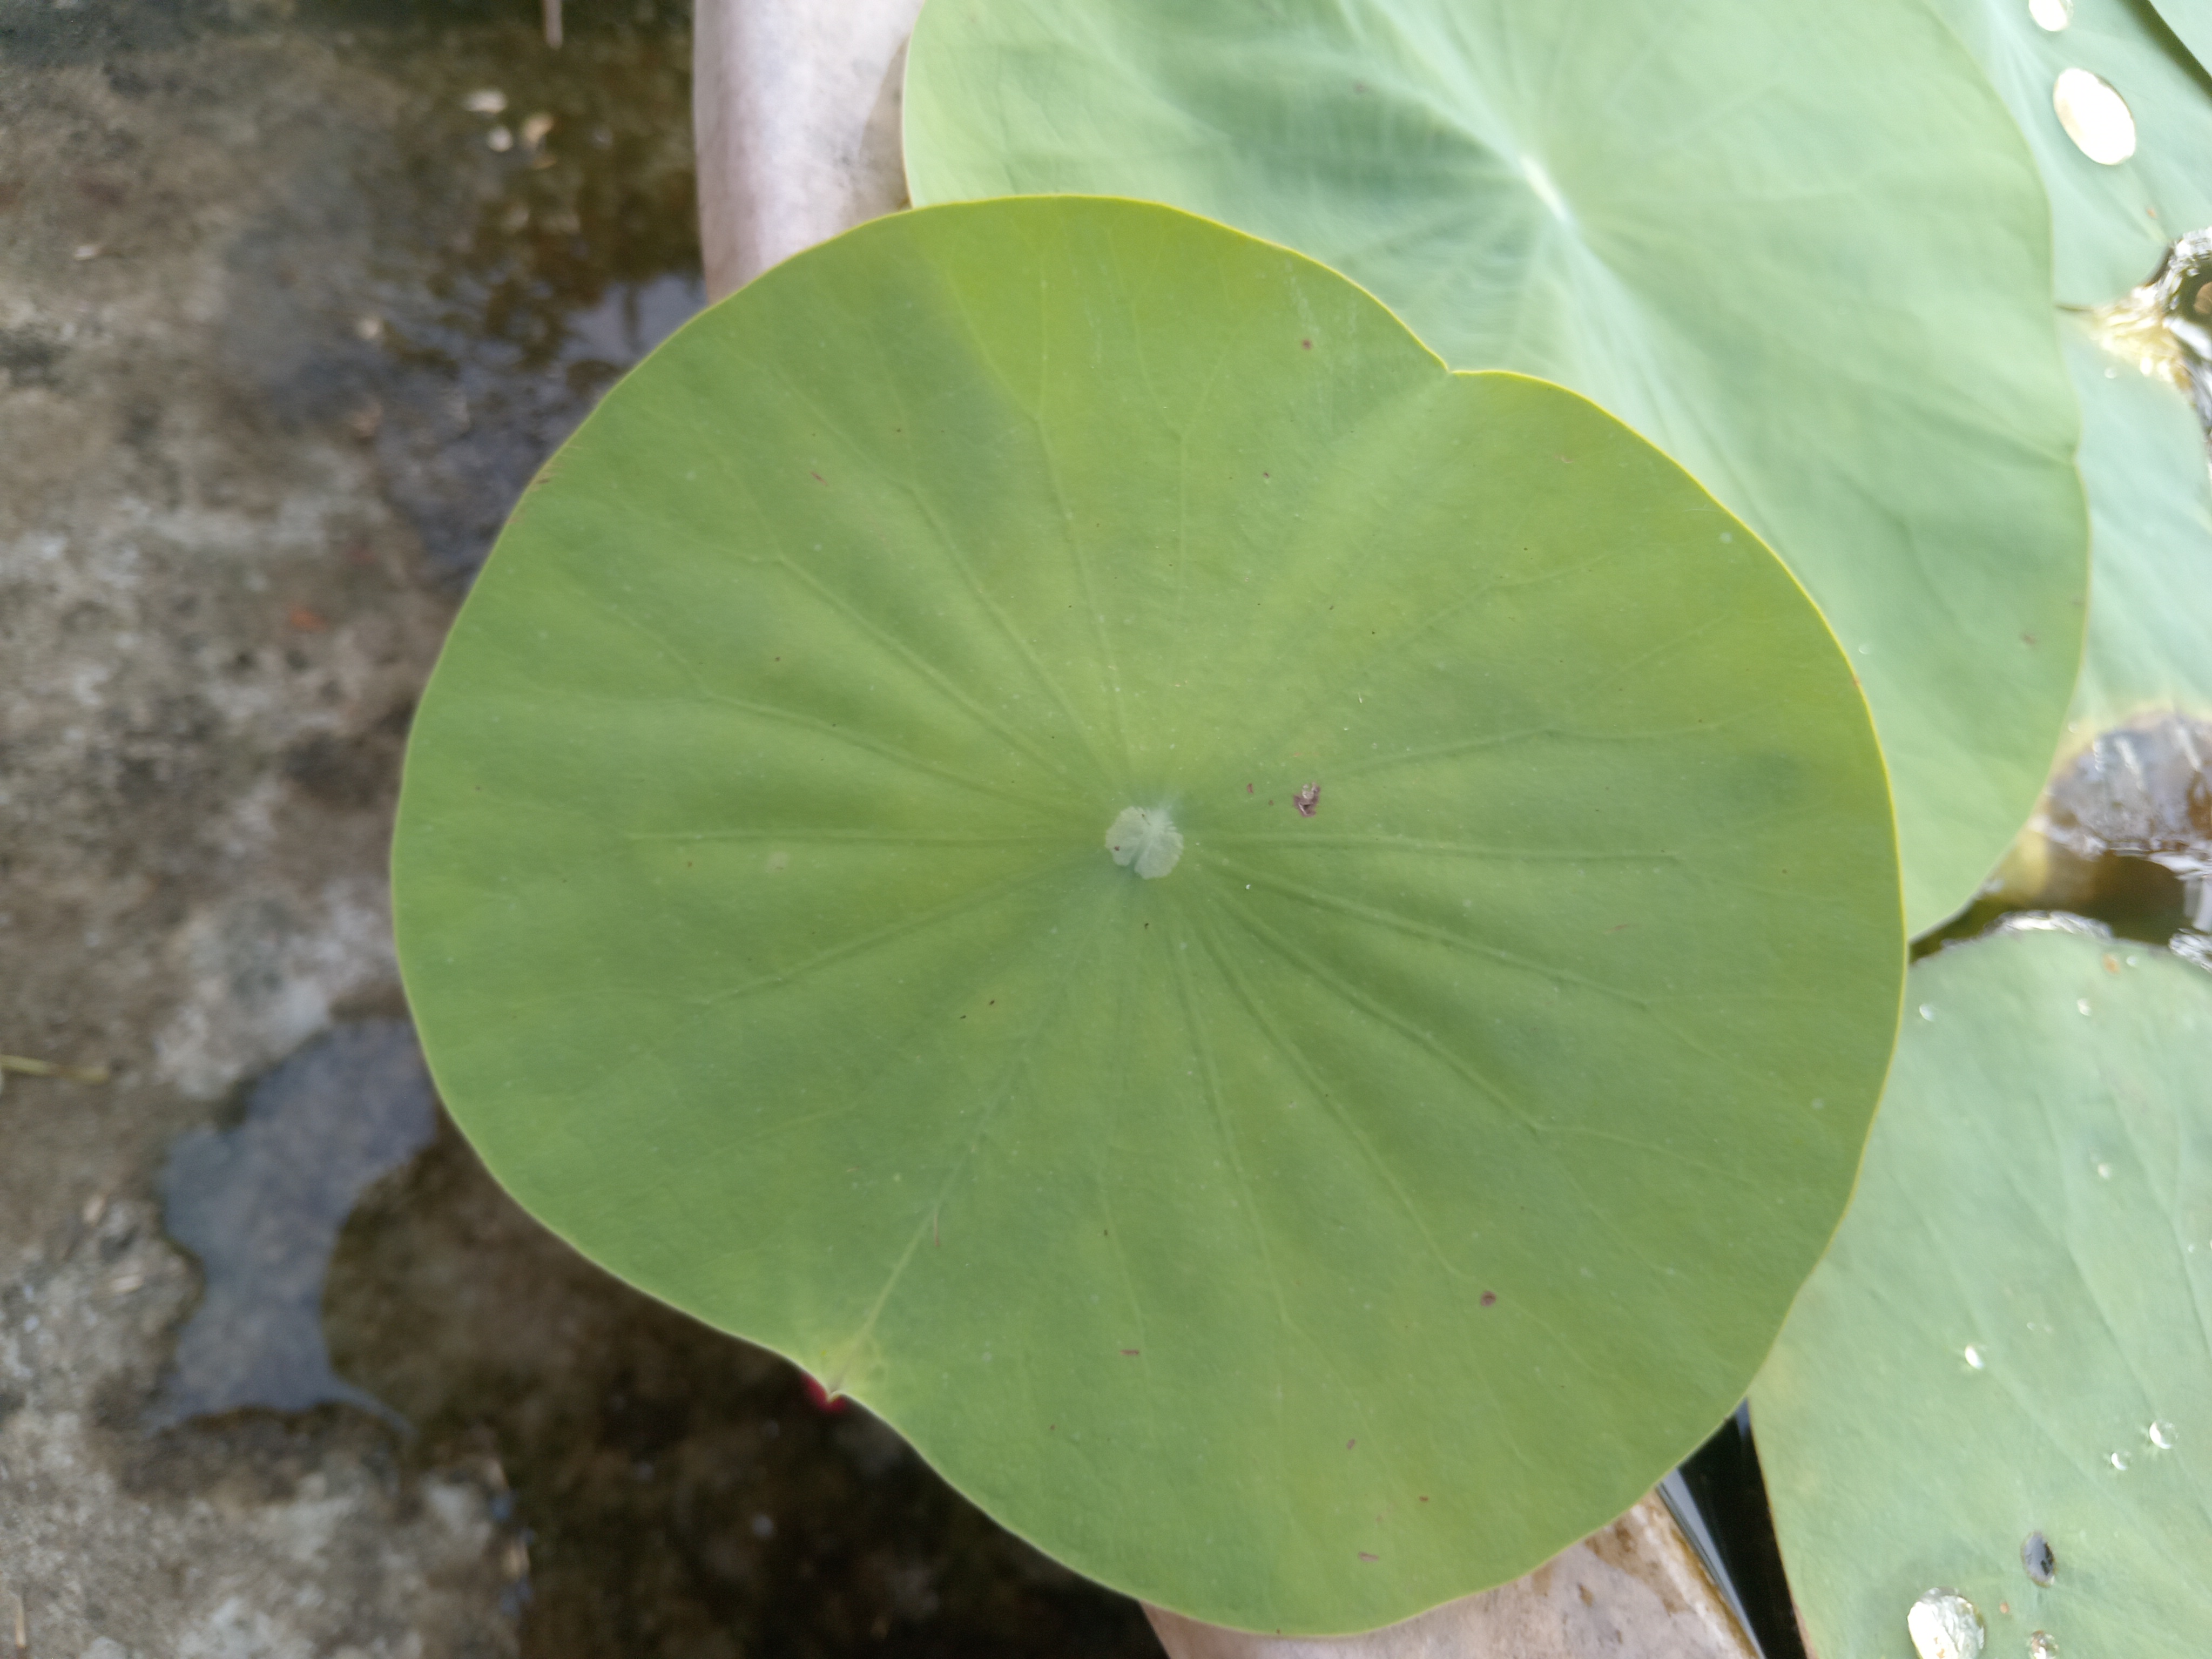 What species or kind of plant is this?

lotus
